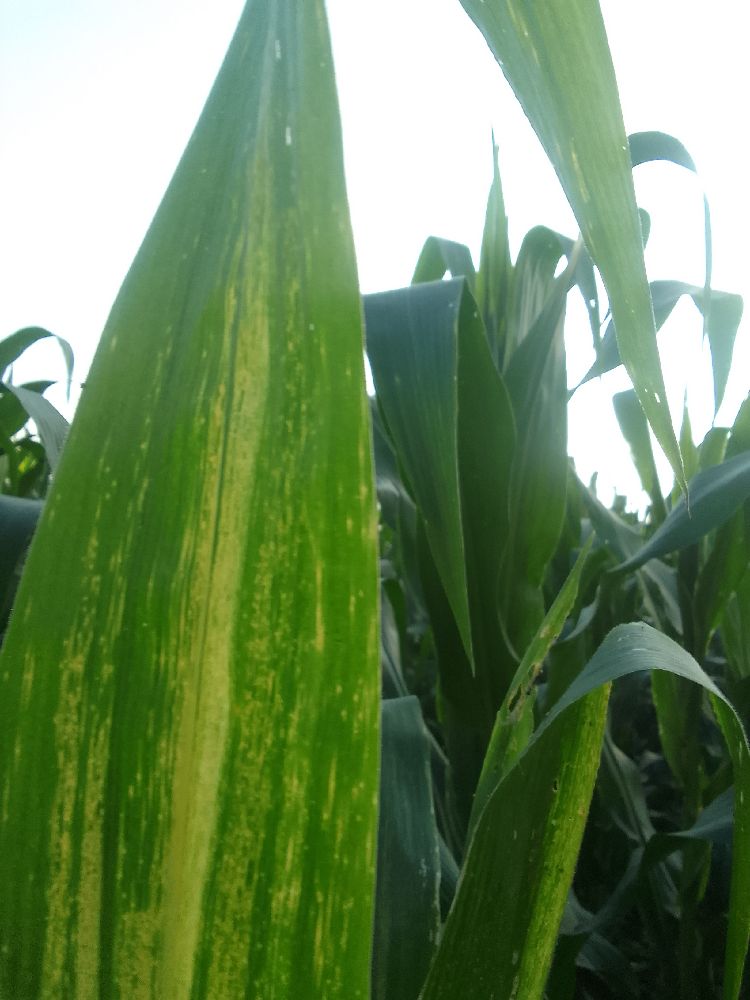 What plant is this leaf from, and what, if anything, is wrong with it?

maize, maize lethal necrosis
